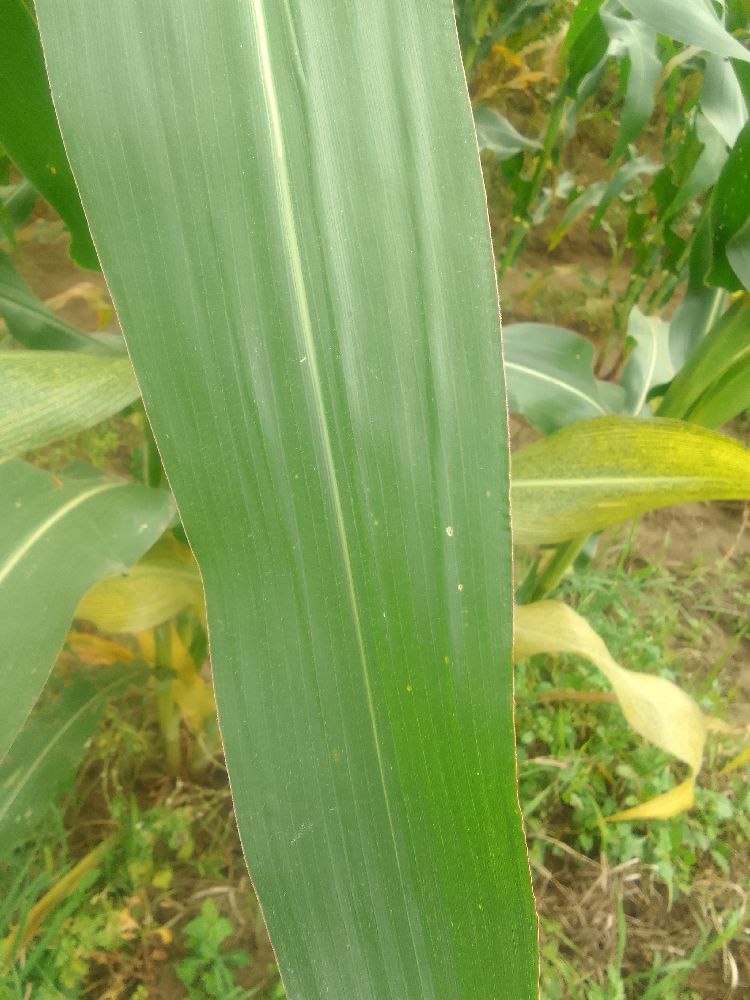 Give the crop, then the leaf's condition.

maize, healthy
